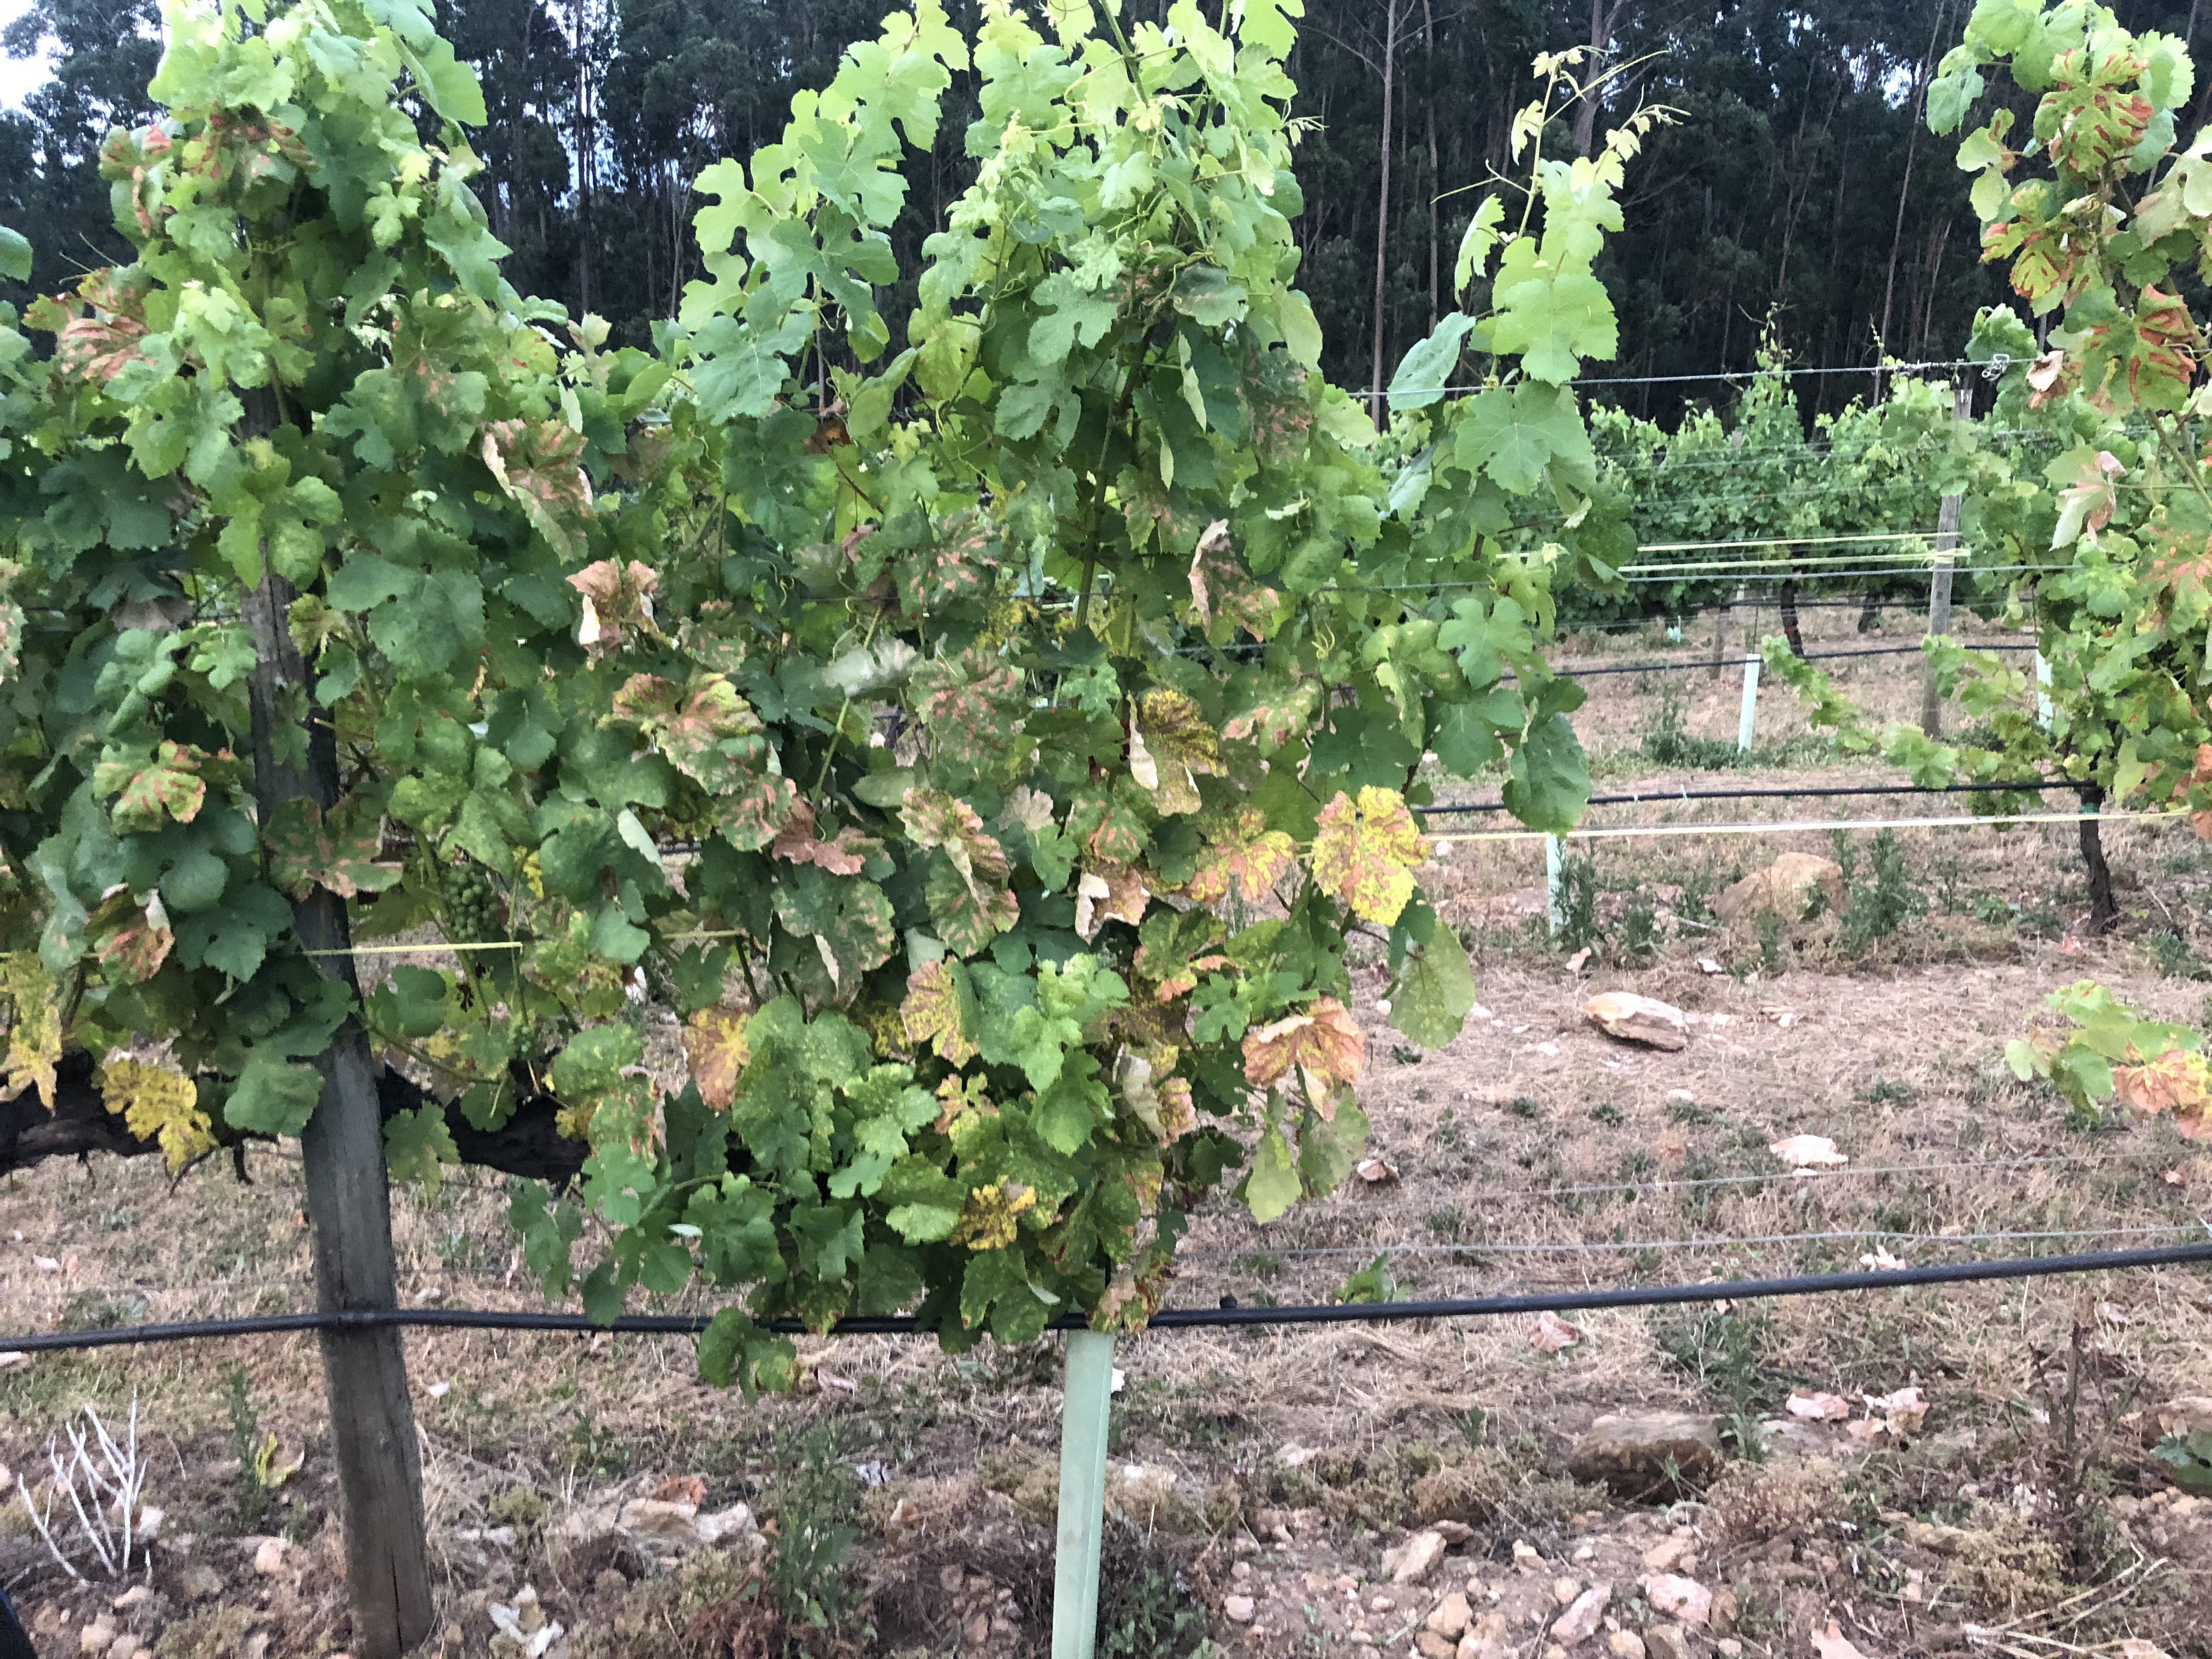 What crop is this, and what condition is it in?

grapevine, not affected by esca disease
